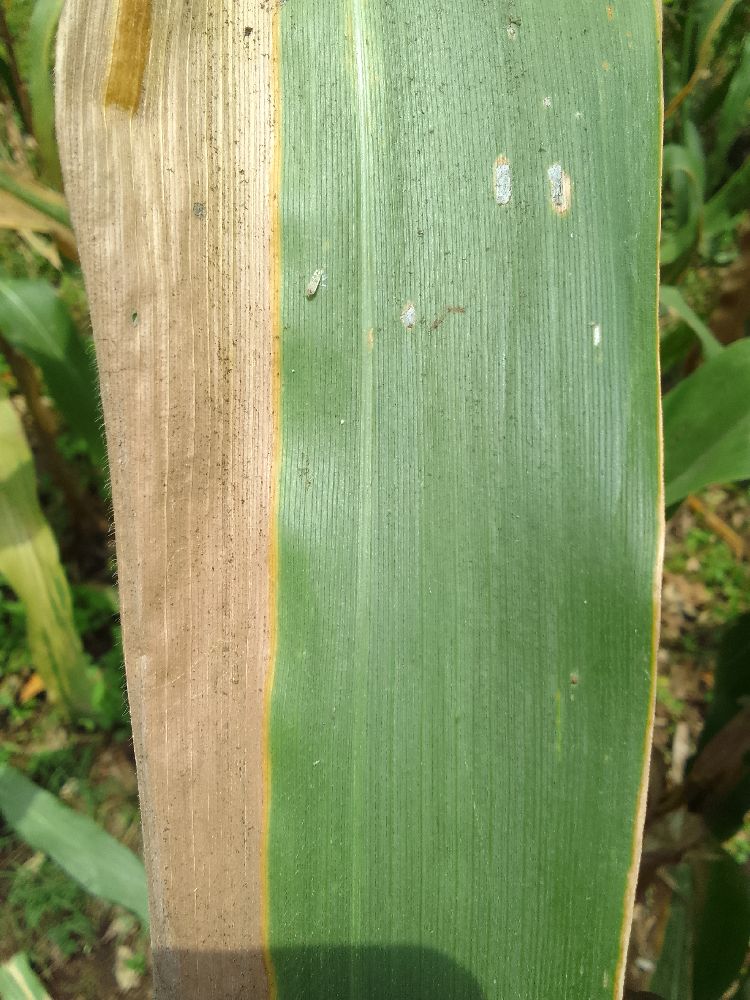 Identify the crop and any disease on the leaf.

maize, maize lethal necrosis
